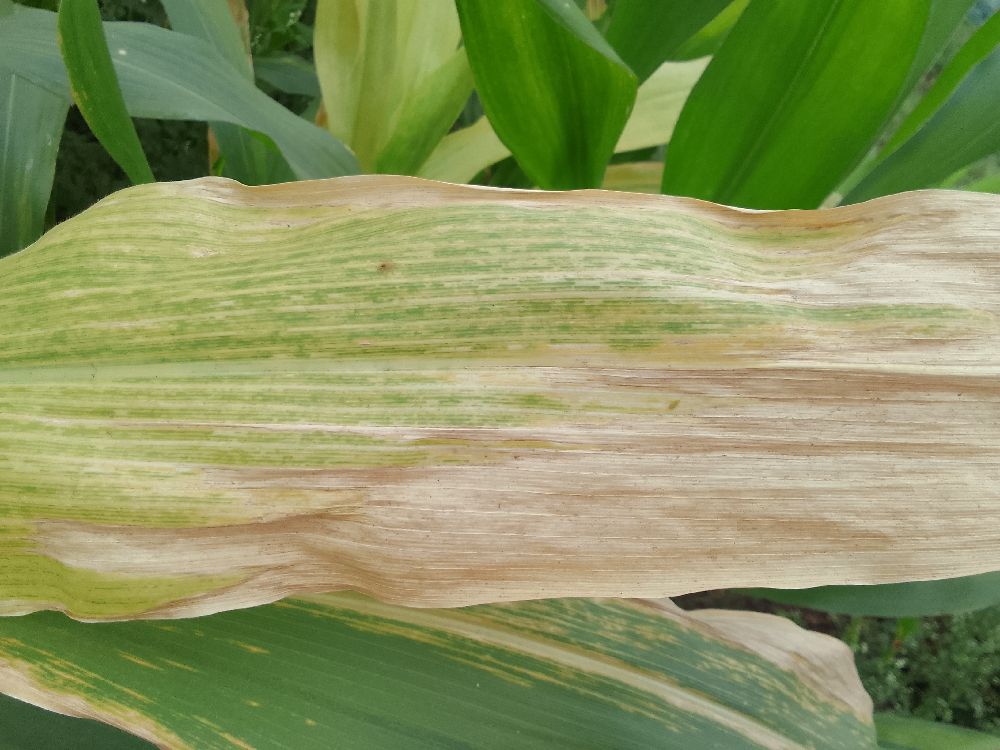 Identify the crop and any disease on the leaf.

maize, maize lethal necrosis
